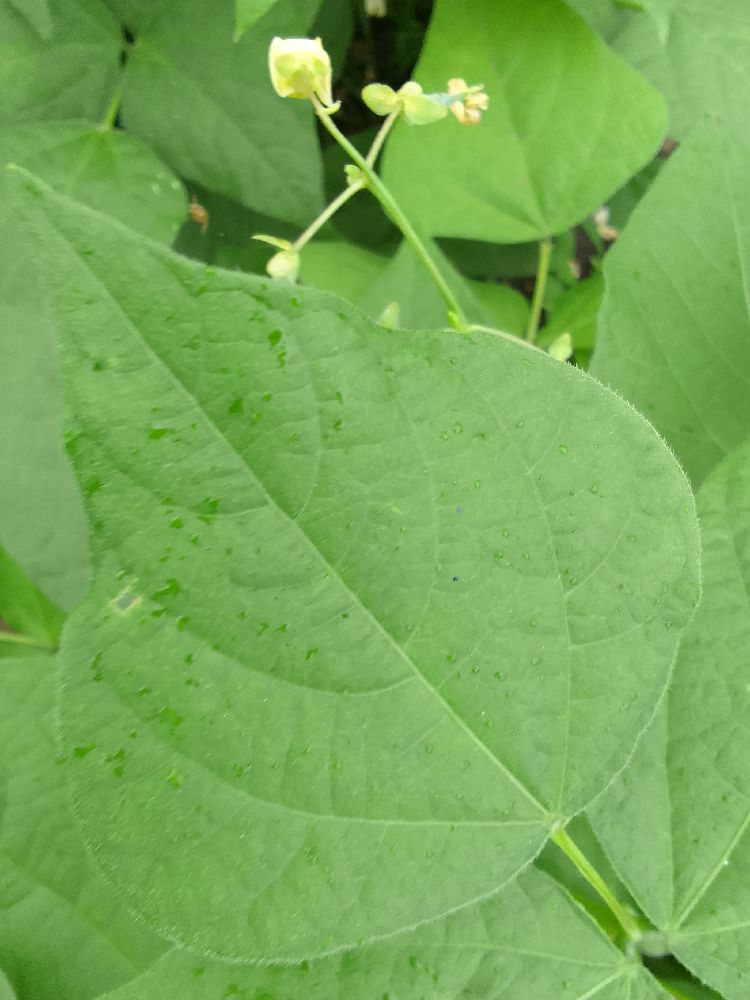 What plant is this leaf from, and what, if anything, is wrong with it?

common bean, healthy
